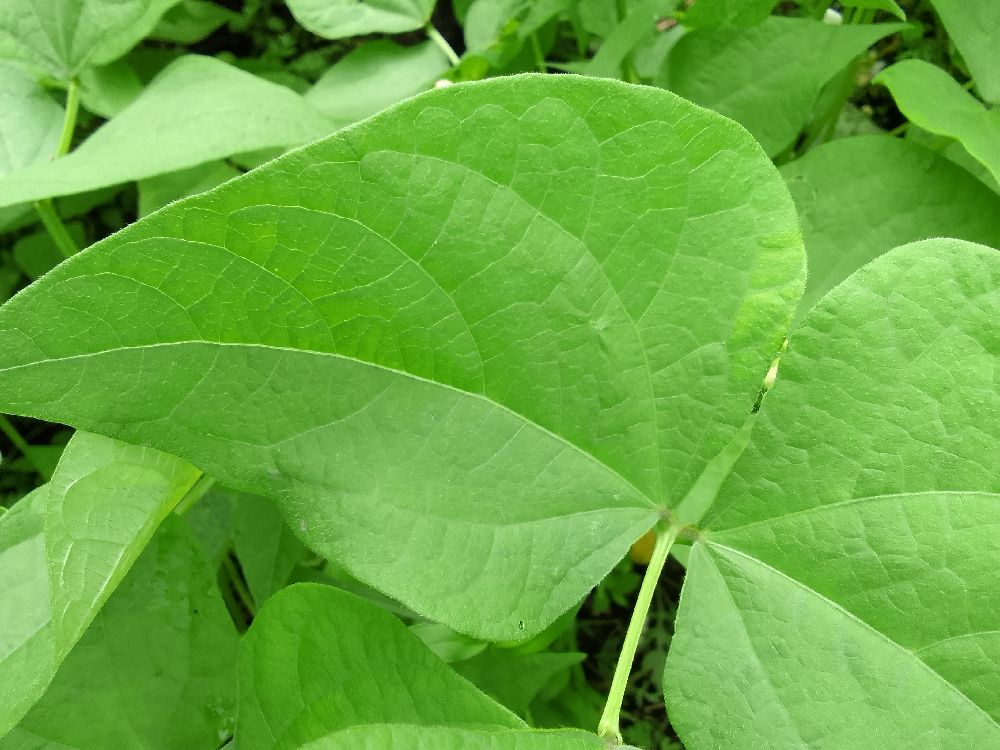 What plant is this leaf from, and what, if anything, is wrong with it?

common bean, healthy
